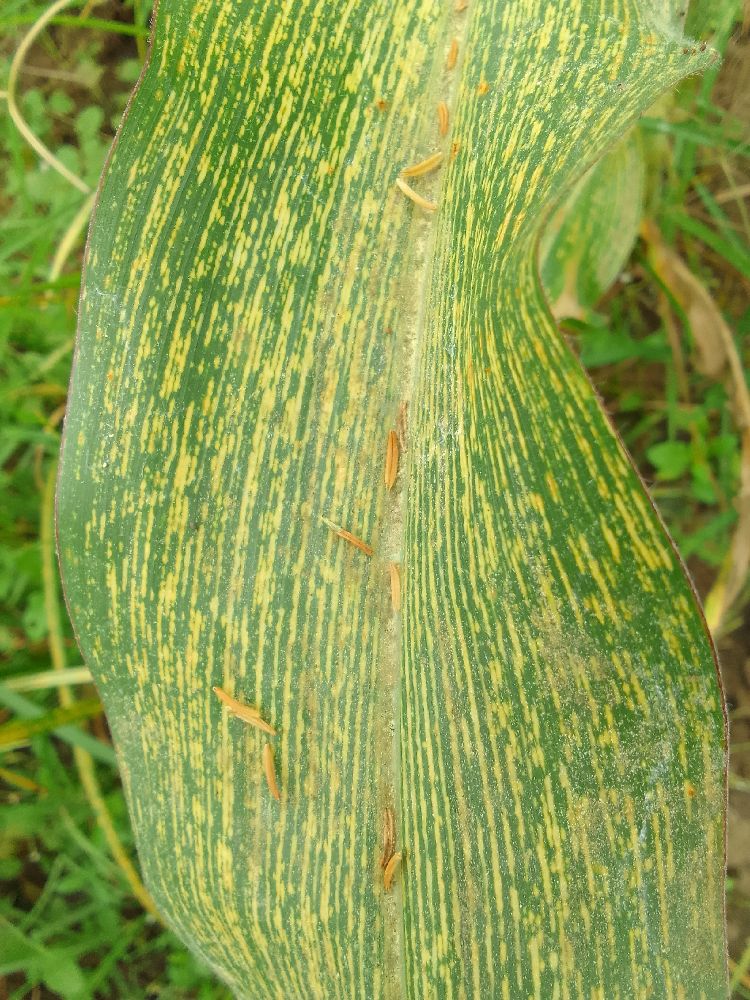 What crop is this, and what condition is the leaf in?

maize, maize streak virus
